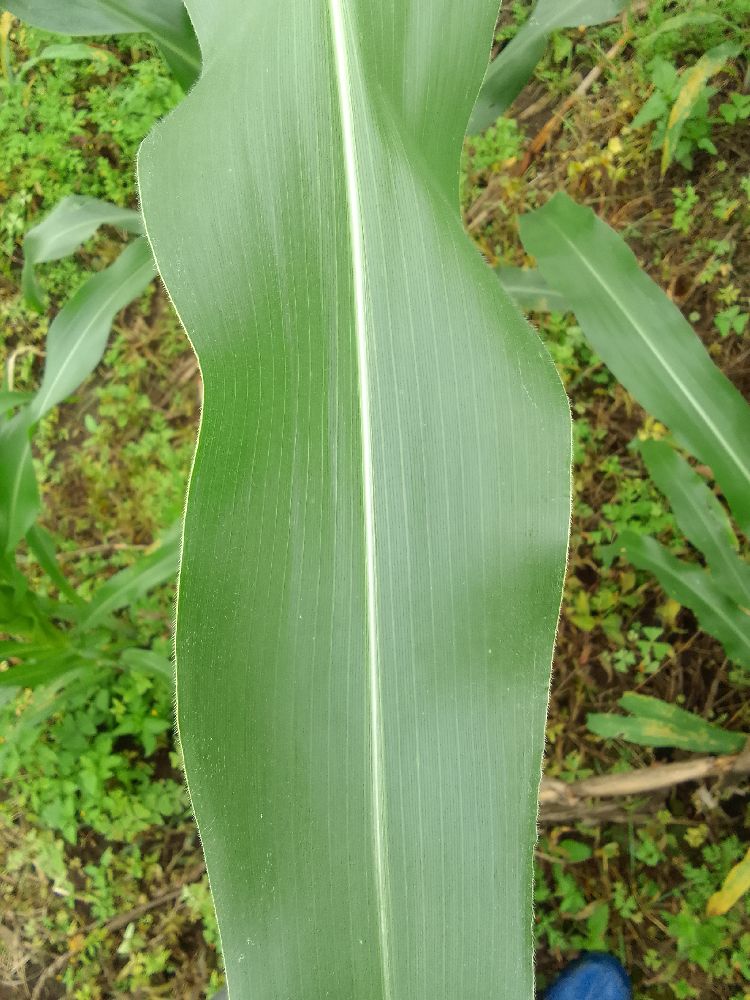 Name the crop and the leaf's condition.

maize, healthy
